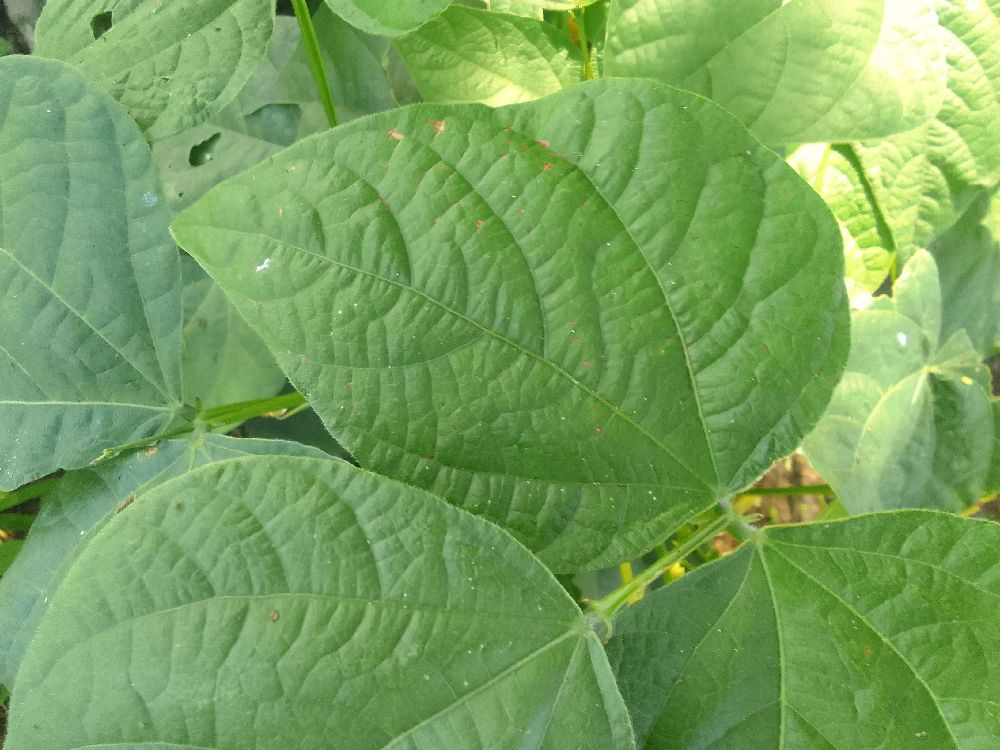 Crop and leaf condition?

common bean, healthy
